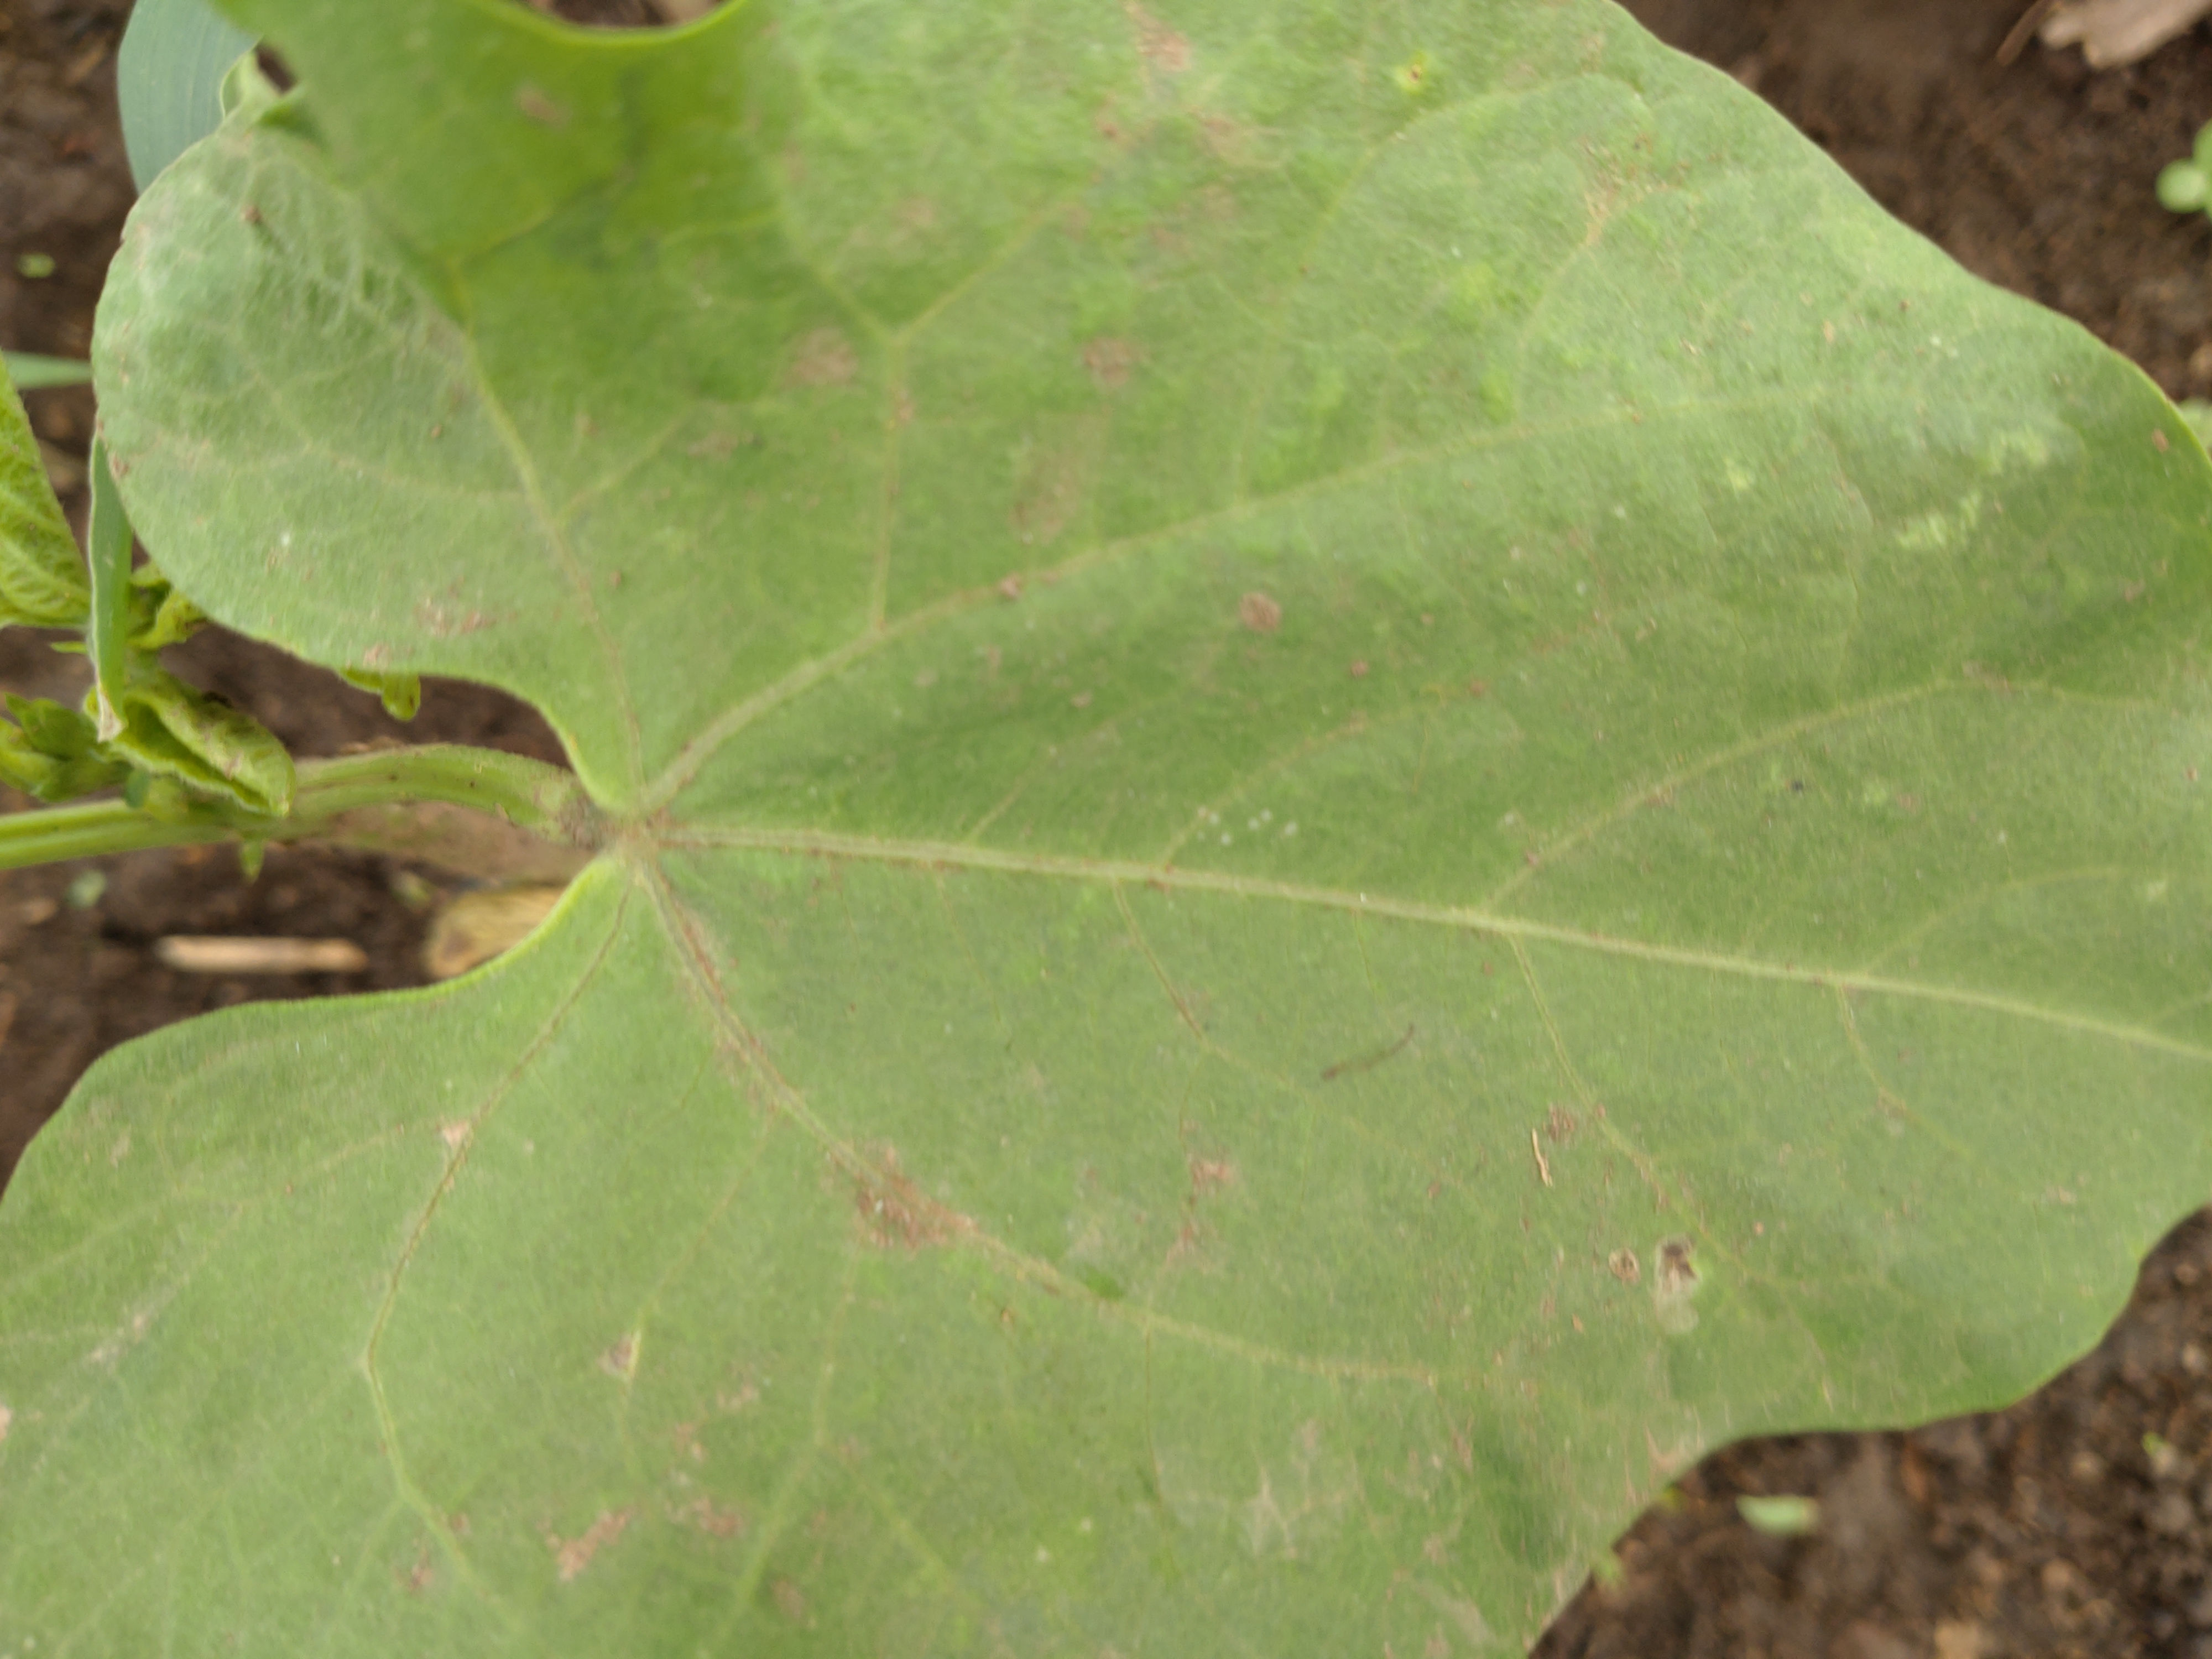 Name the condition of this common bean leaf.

healthy
